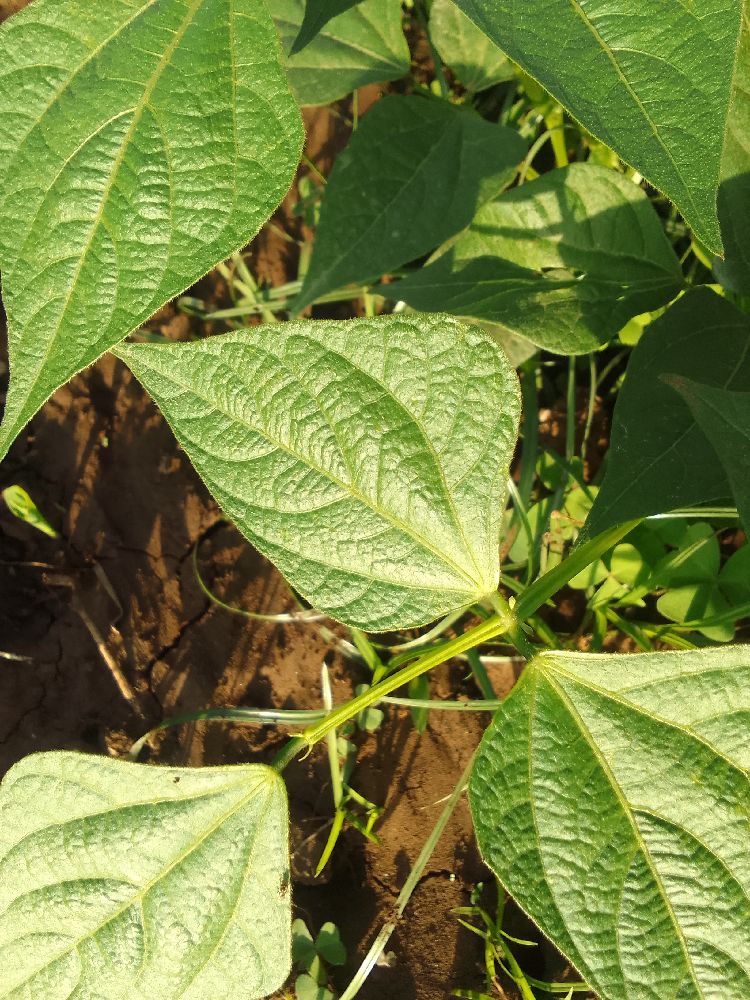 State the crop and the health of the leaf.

common bean, healthy
